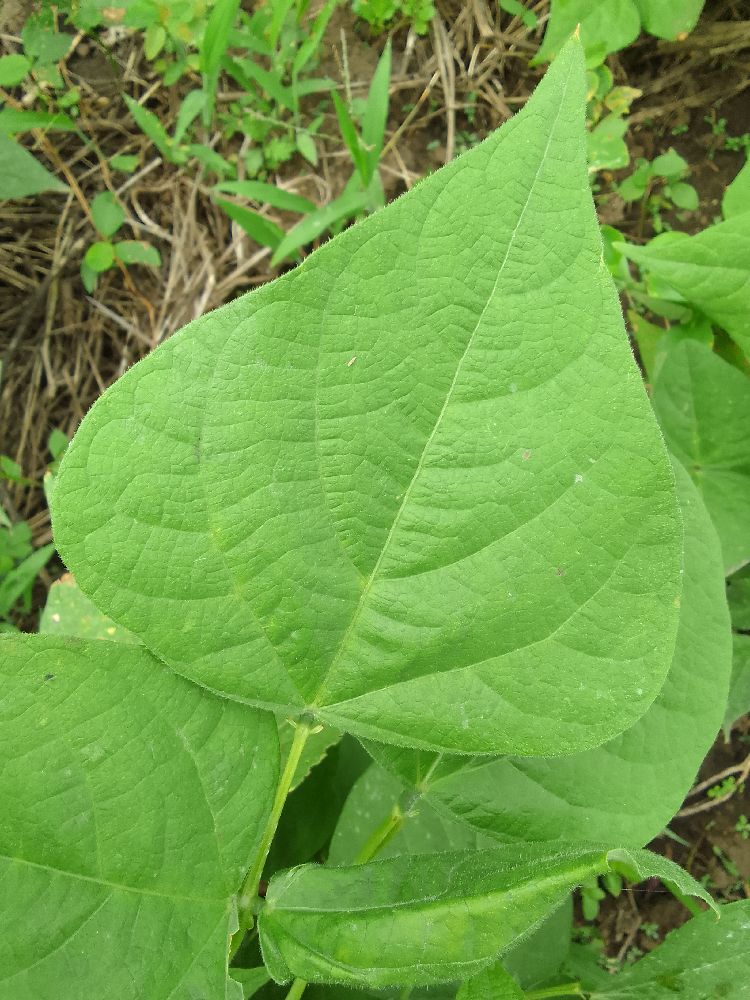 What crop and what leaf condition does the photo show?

common bean, healthy
